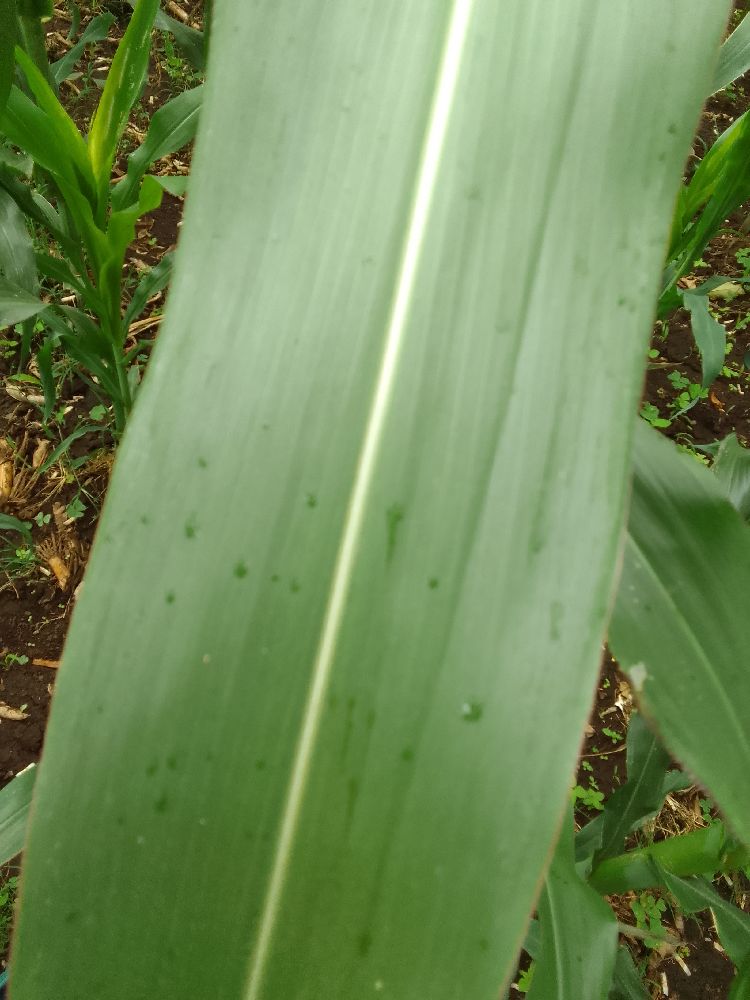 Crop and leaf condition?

maize, healthy
